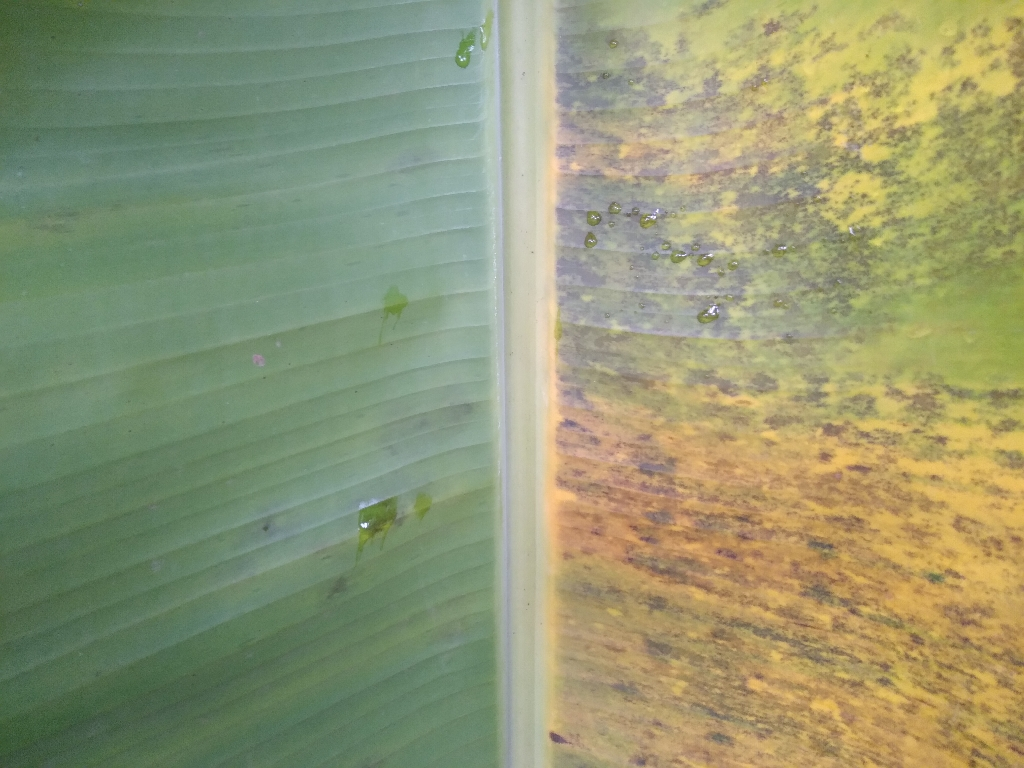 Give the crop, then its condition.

banana, black sigatoka
